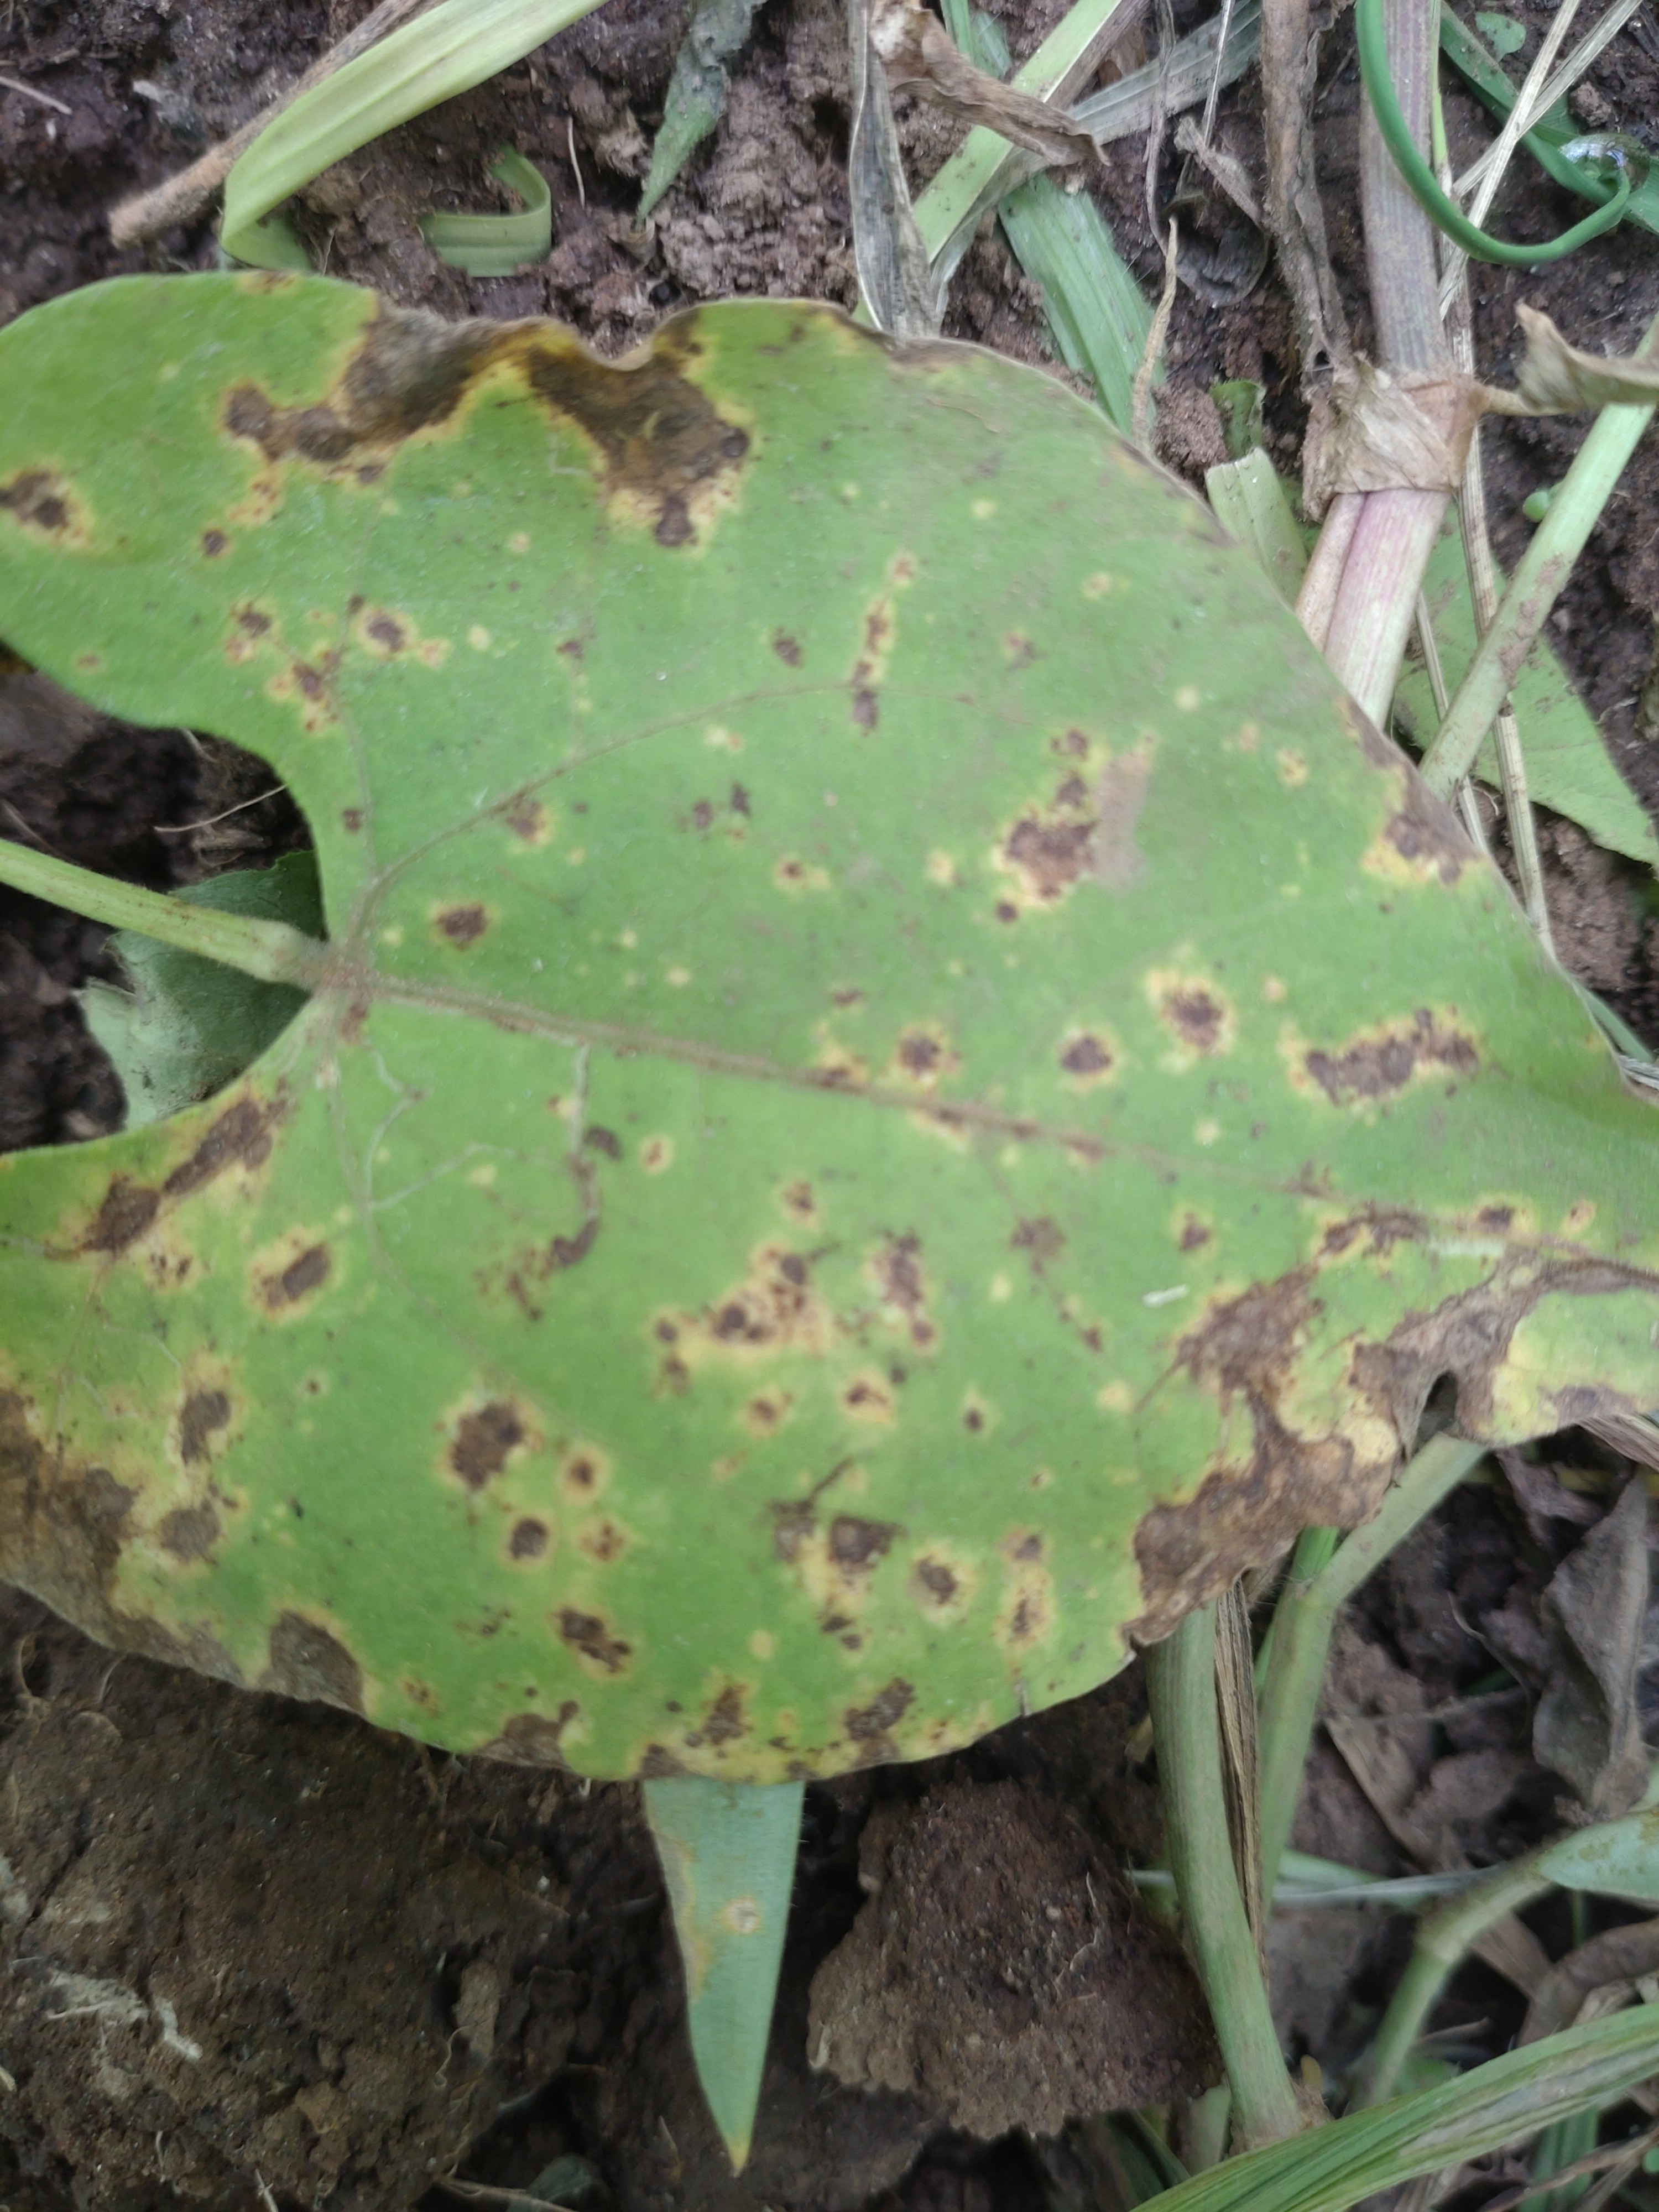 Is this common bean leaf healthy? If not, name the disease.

rust
